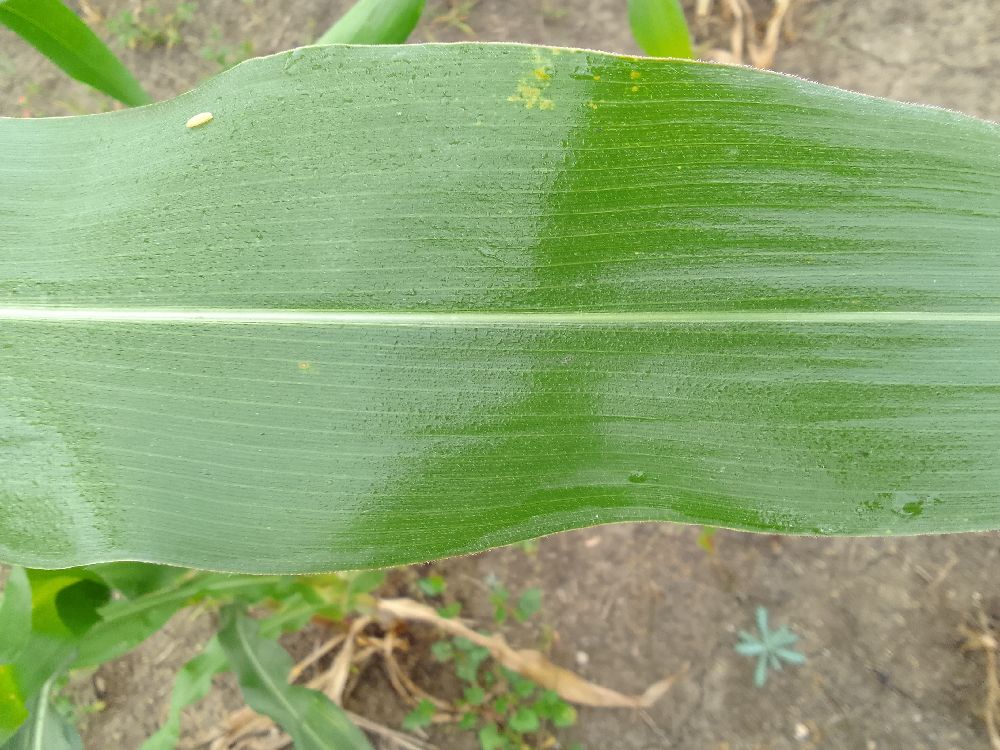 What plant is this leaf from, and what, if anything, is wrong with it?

maize, healthy
